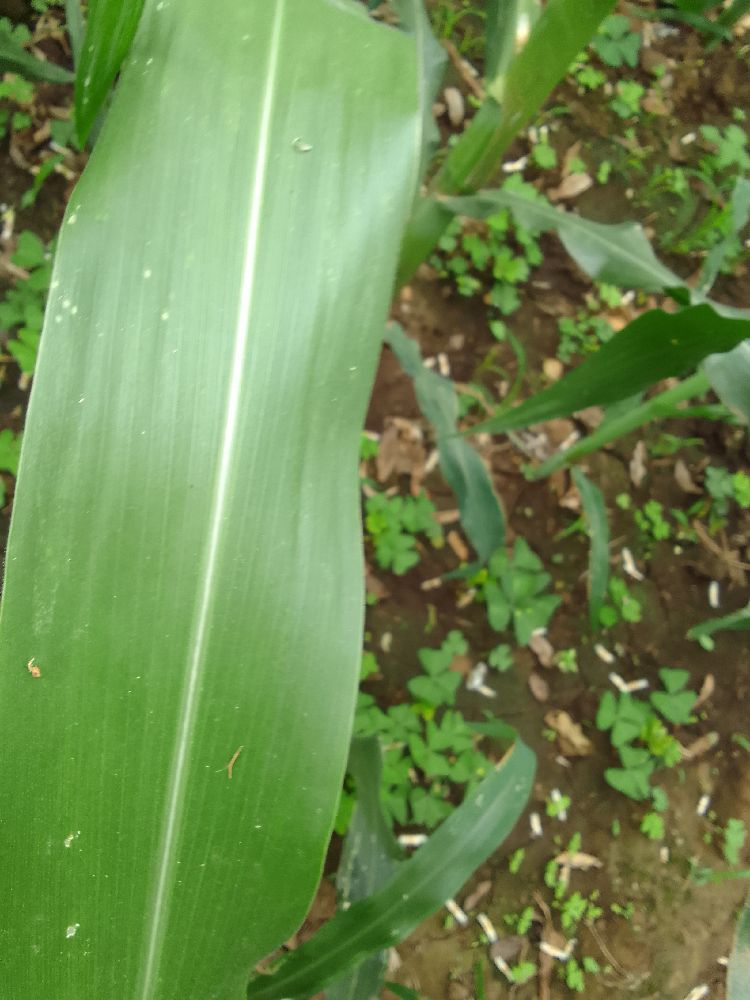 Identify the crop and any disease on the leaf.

maize, healthy
